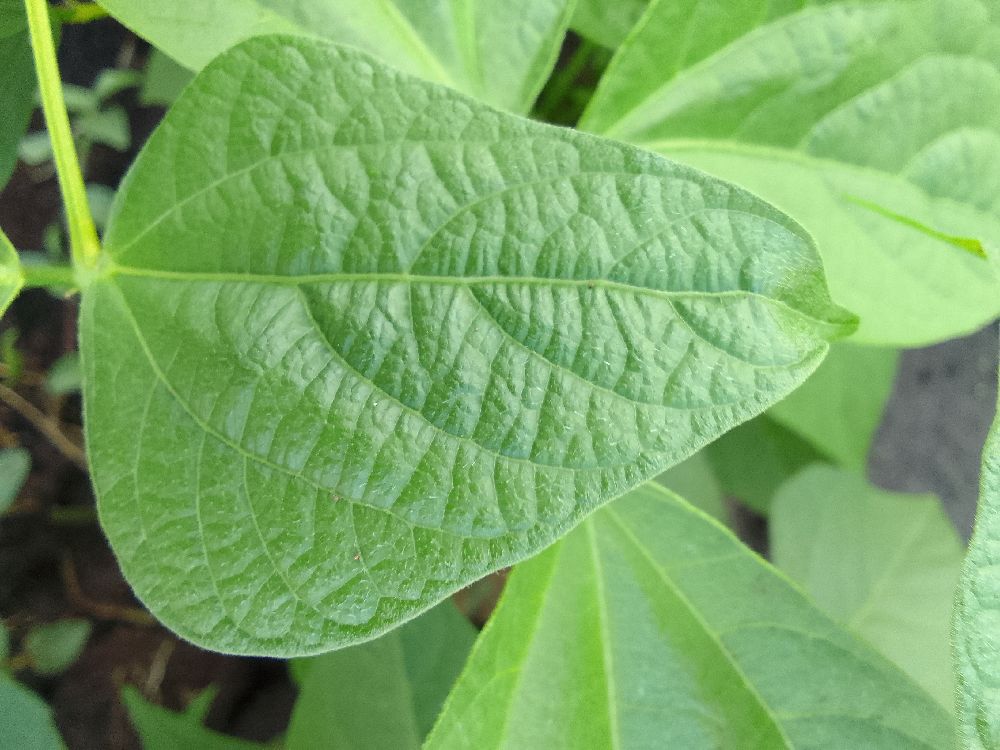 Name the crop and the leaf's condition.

common bean, healthy
